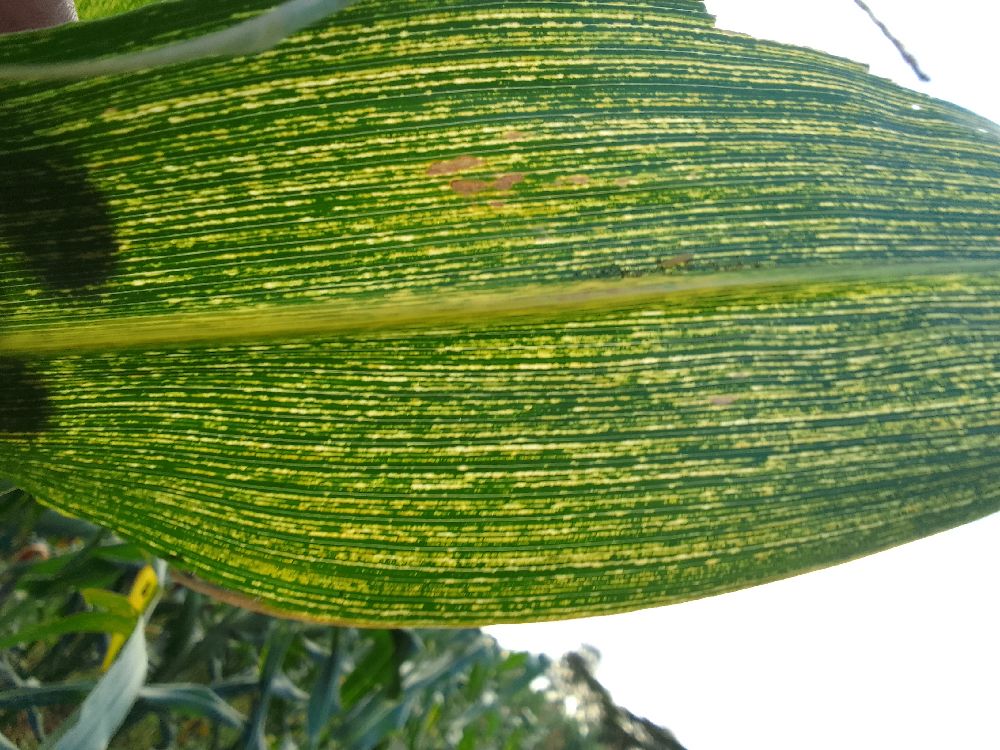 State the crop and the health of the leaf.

maize, maize streak virus
